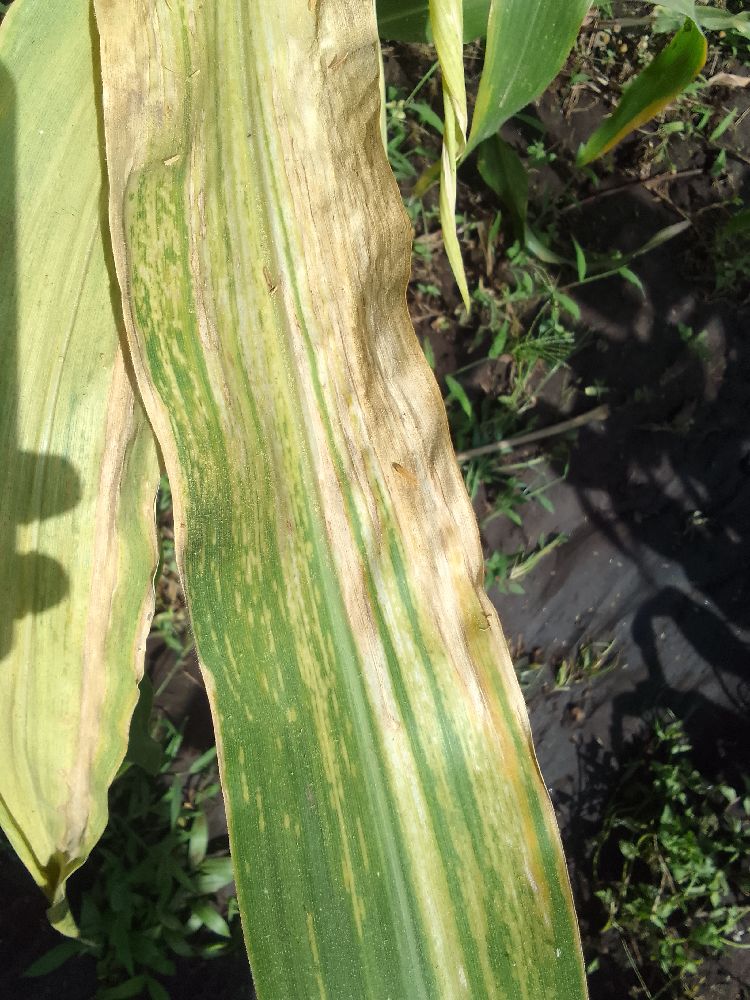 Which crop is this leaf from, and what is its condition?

maize, maize lethal necrosis
